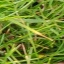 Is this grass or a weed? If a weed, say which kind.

grass
